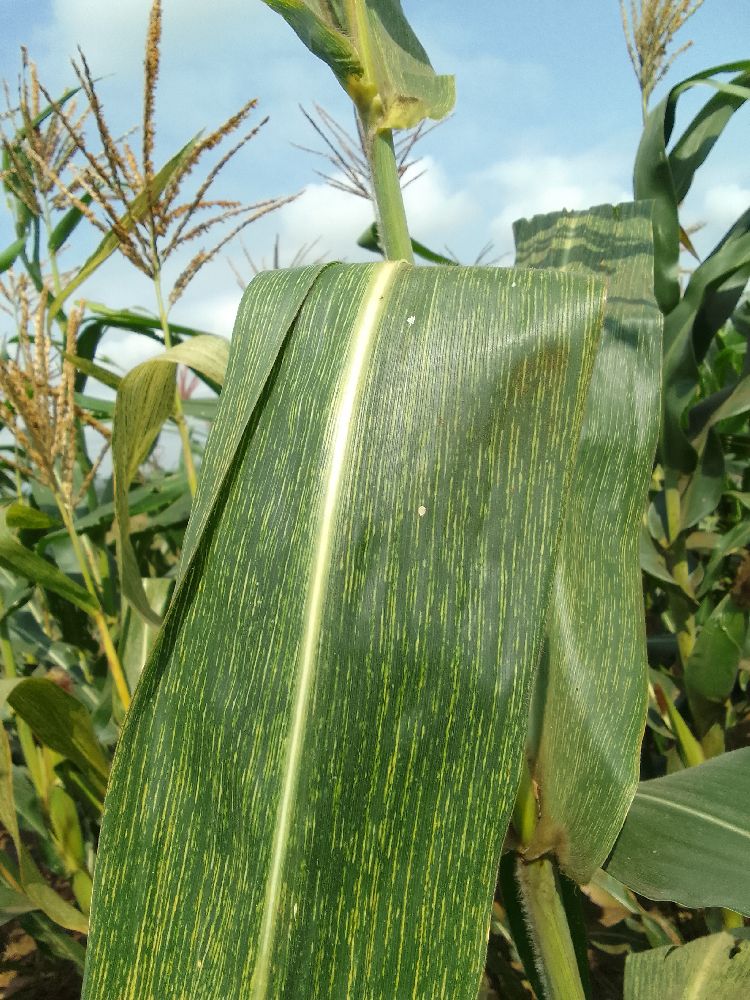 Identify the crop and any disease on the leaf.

maize, maize streak virus
